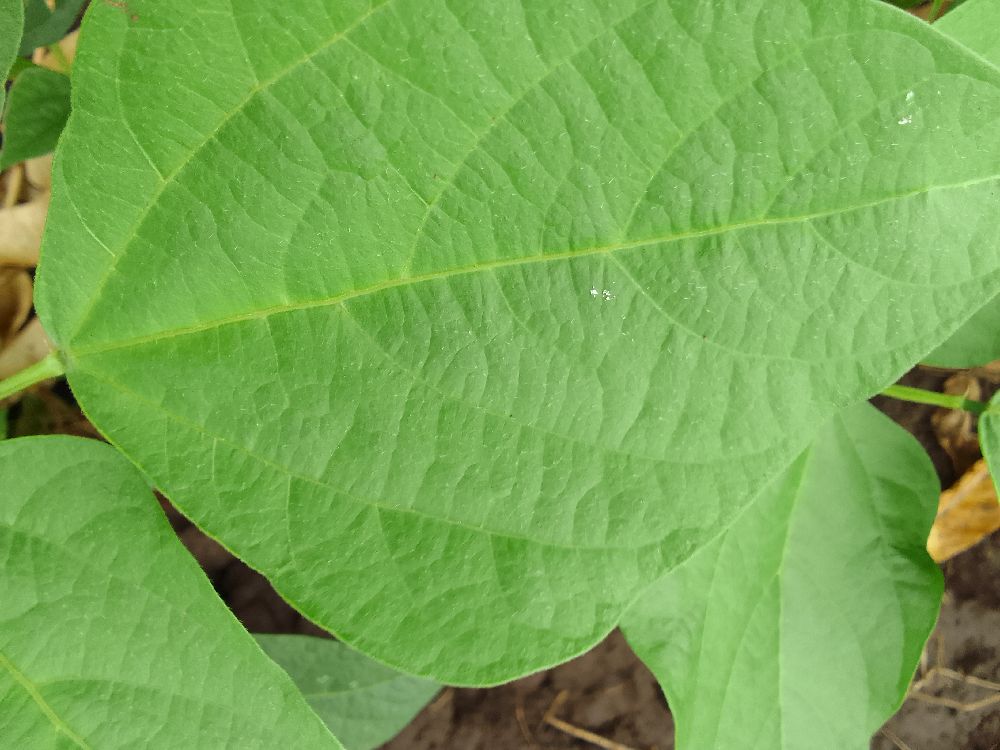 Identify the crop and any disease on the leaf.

common bean, healthy
